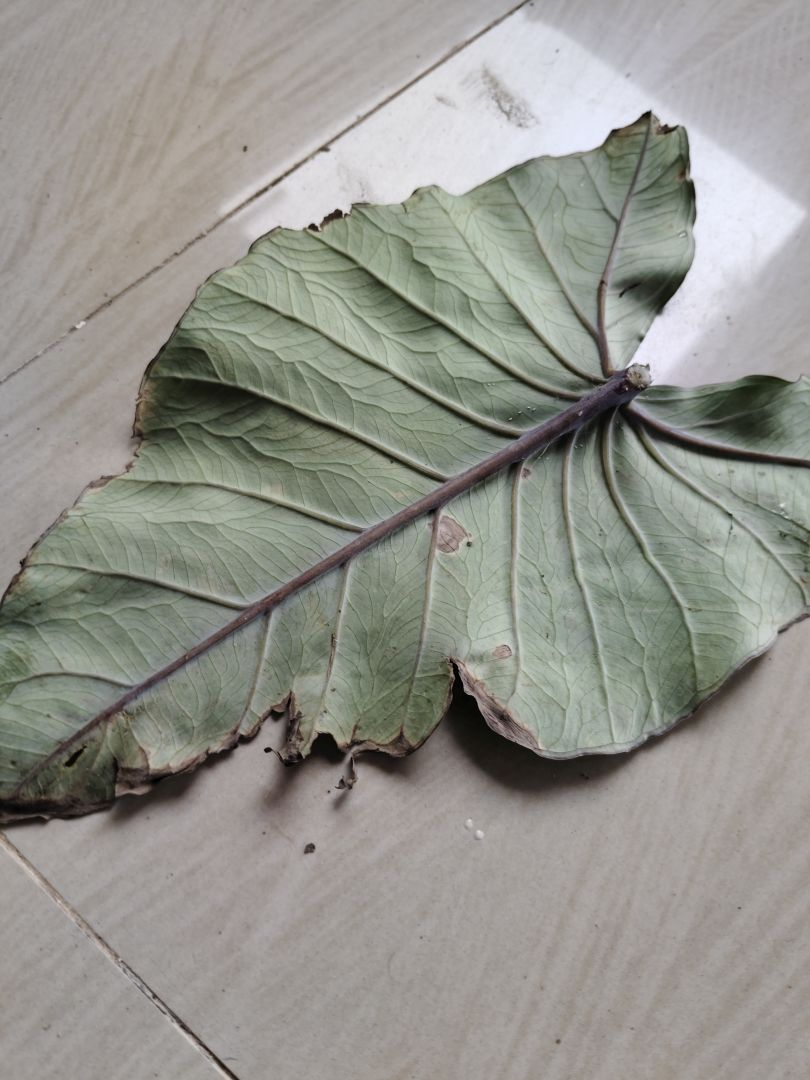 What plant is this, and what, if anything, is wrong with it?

taro, leaf blight
